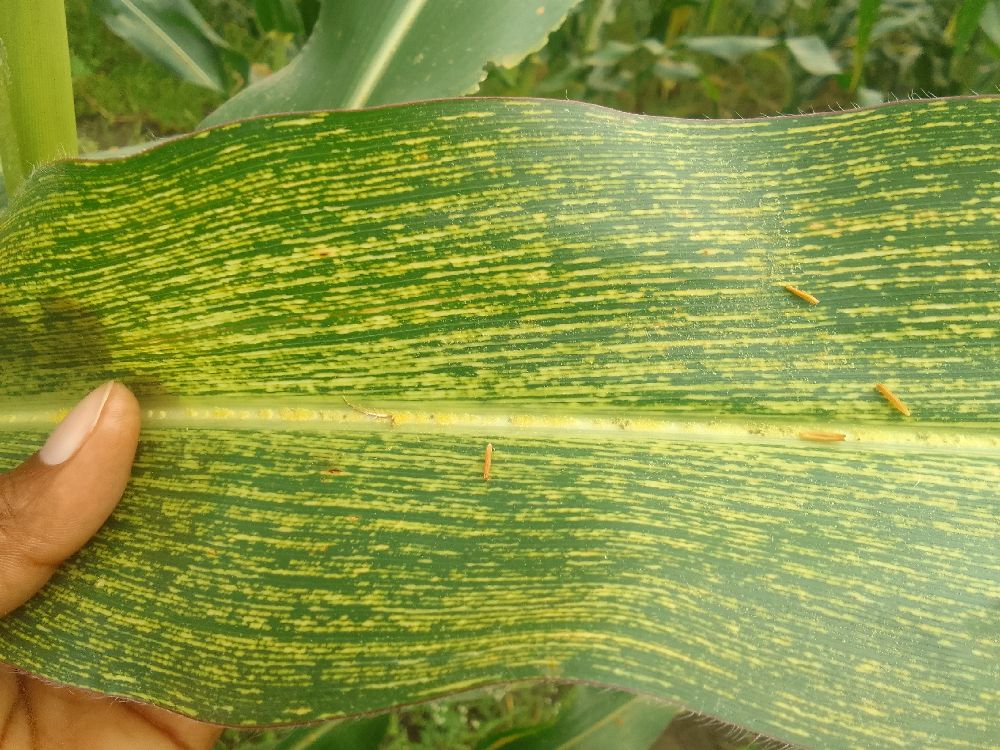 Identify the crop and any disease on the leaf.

maize, maize streak virus
